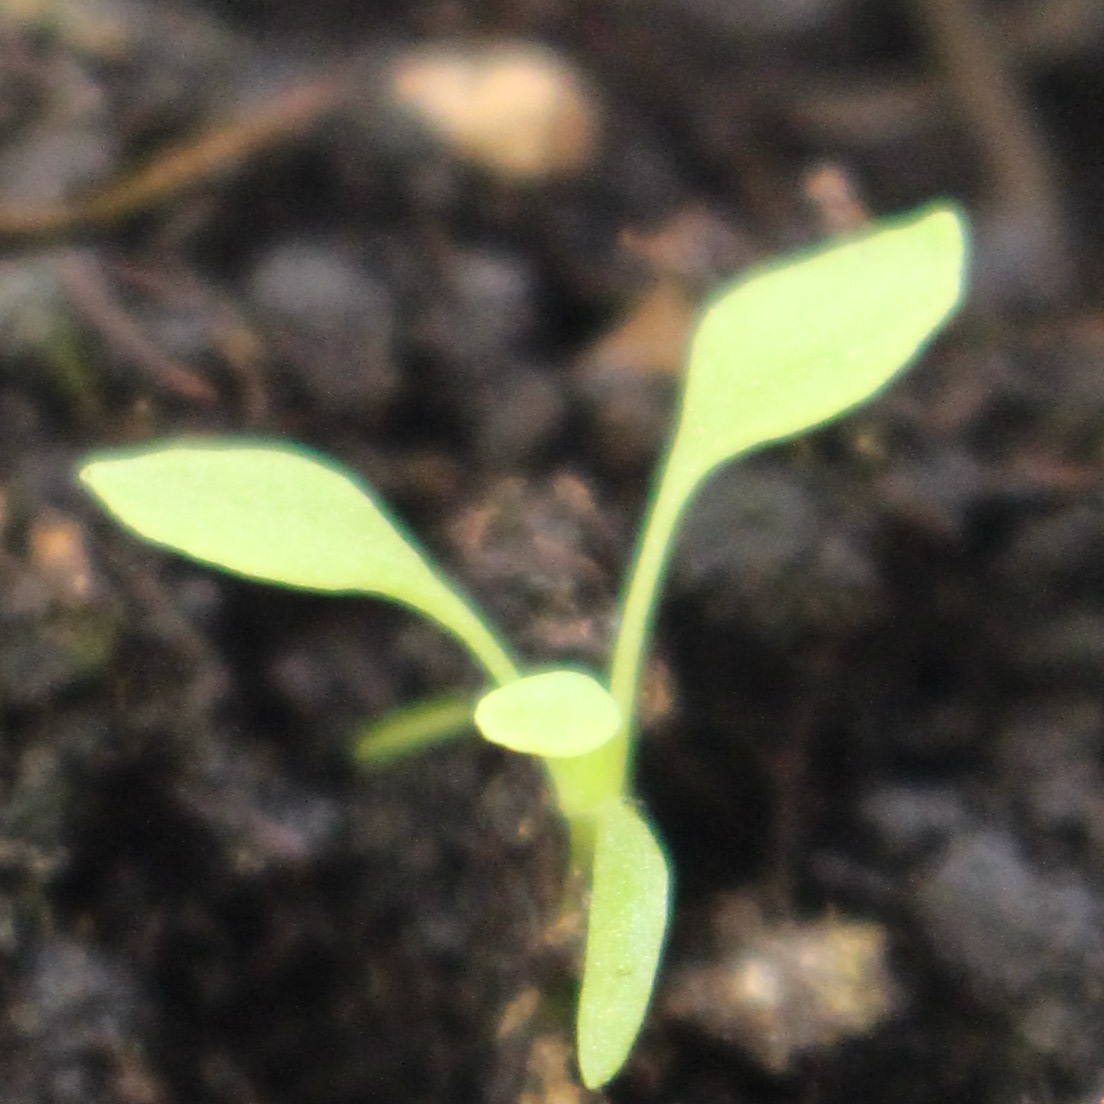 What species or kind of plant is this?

Papaver rhoeas
